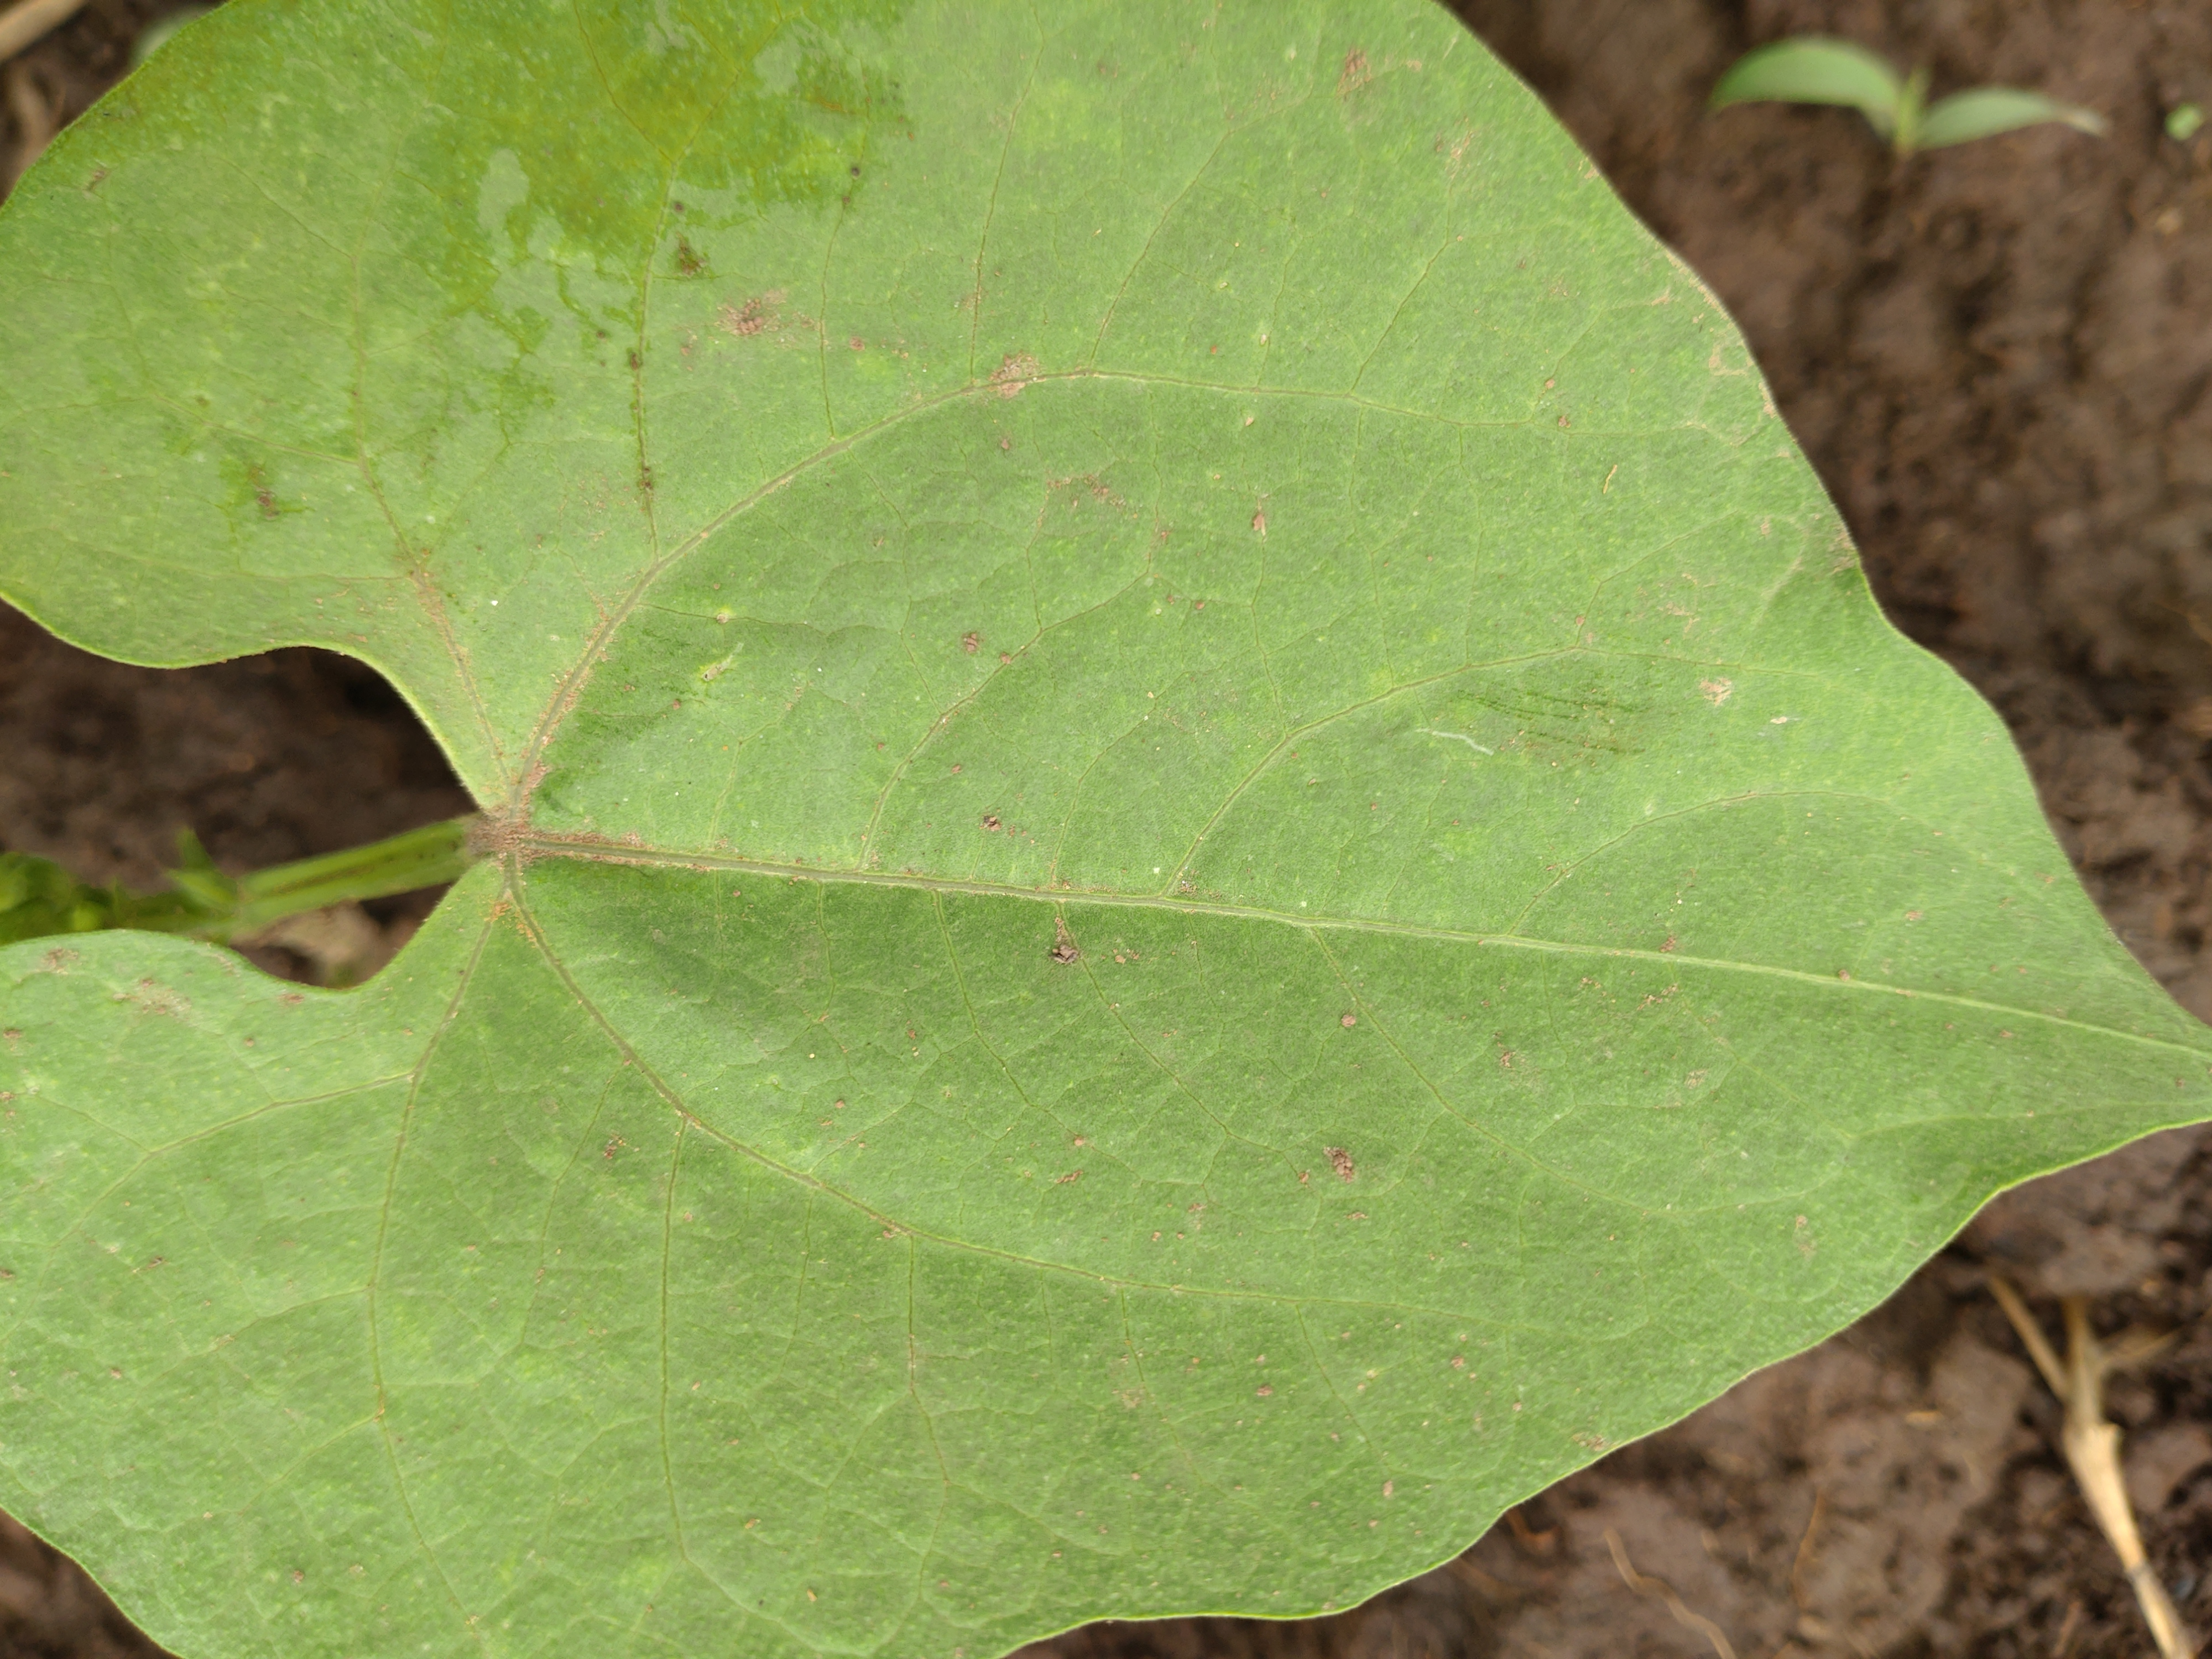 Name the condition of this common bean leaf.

healthy
